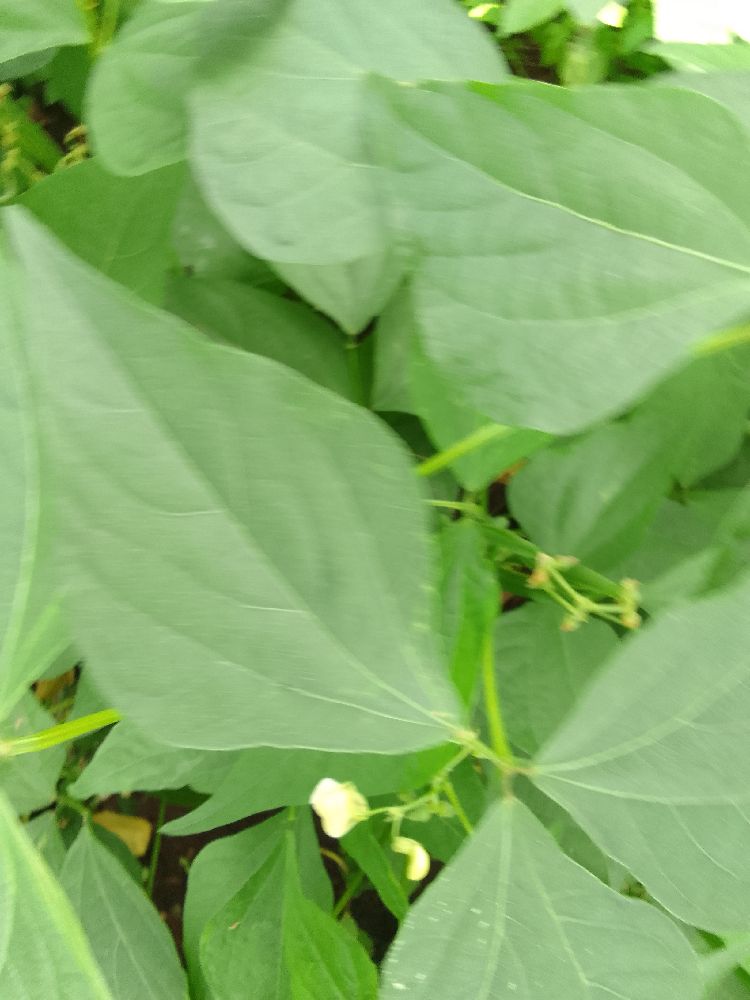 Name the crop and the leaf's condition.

common bean, healthy
